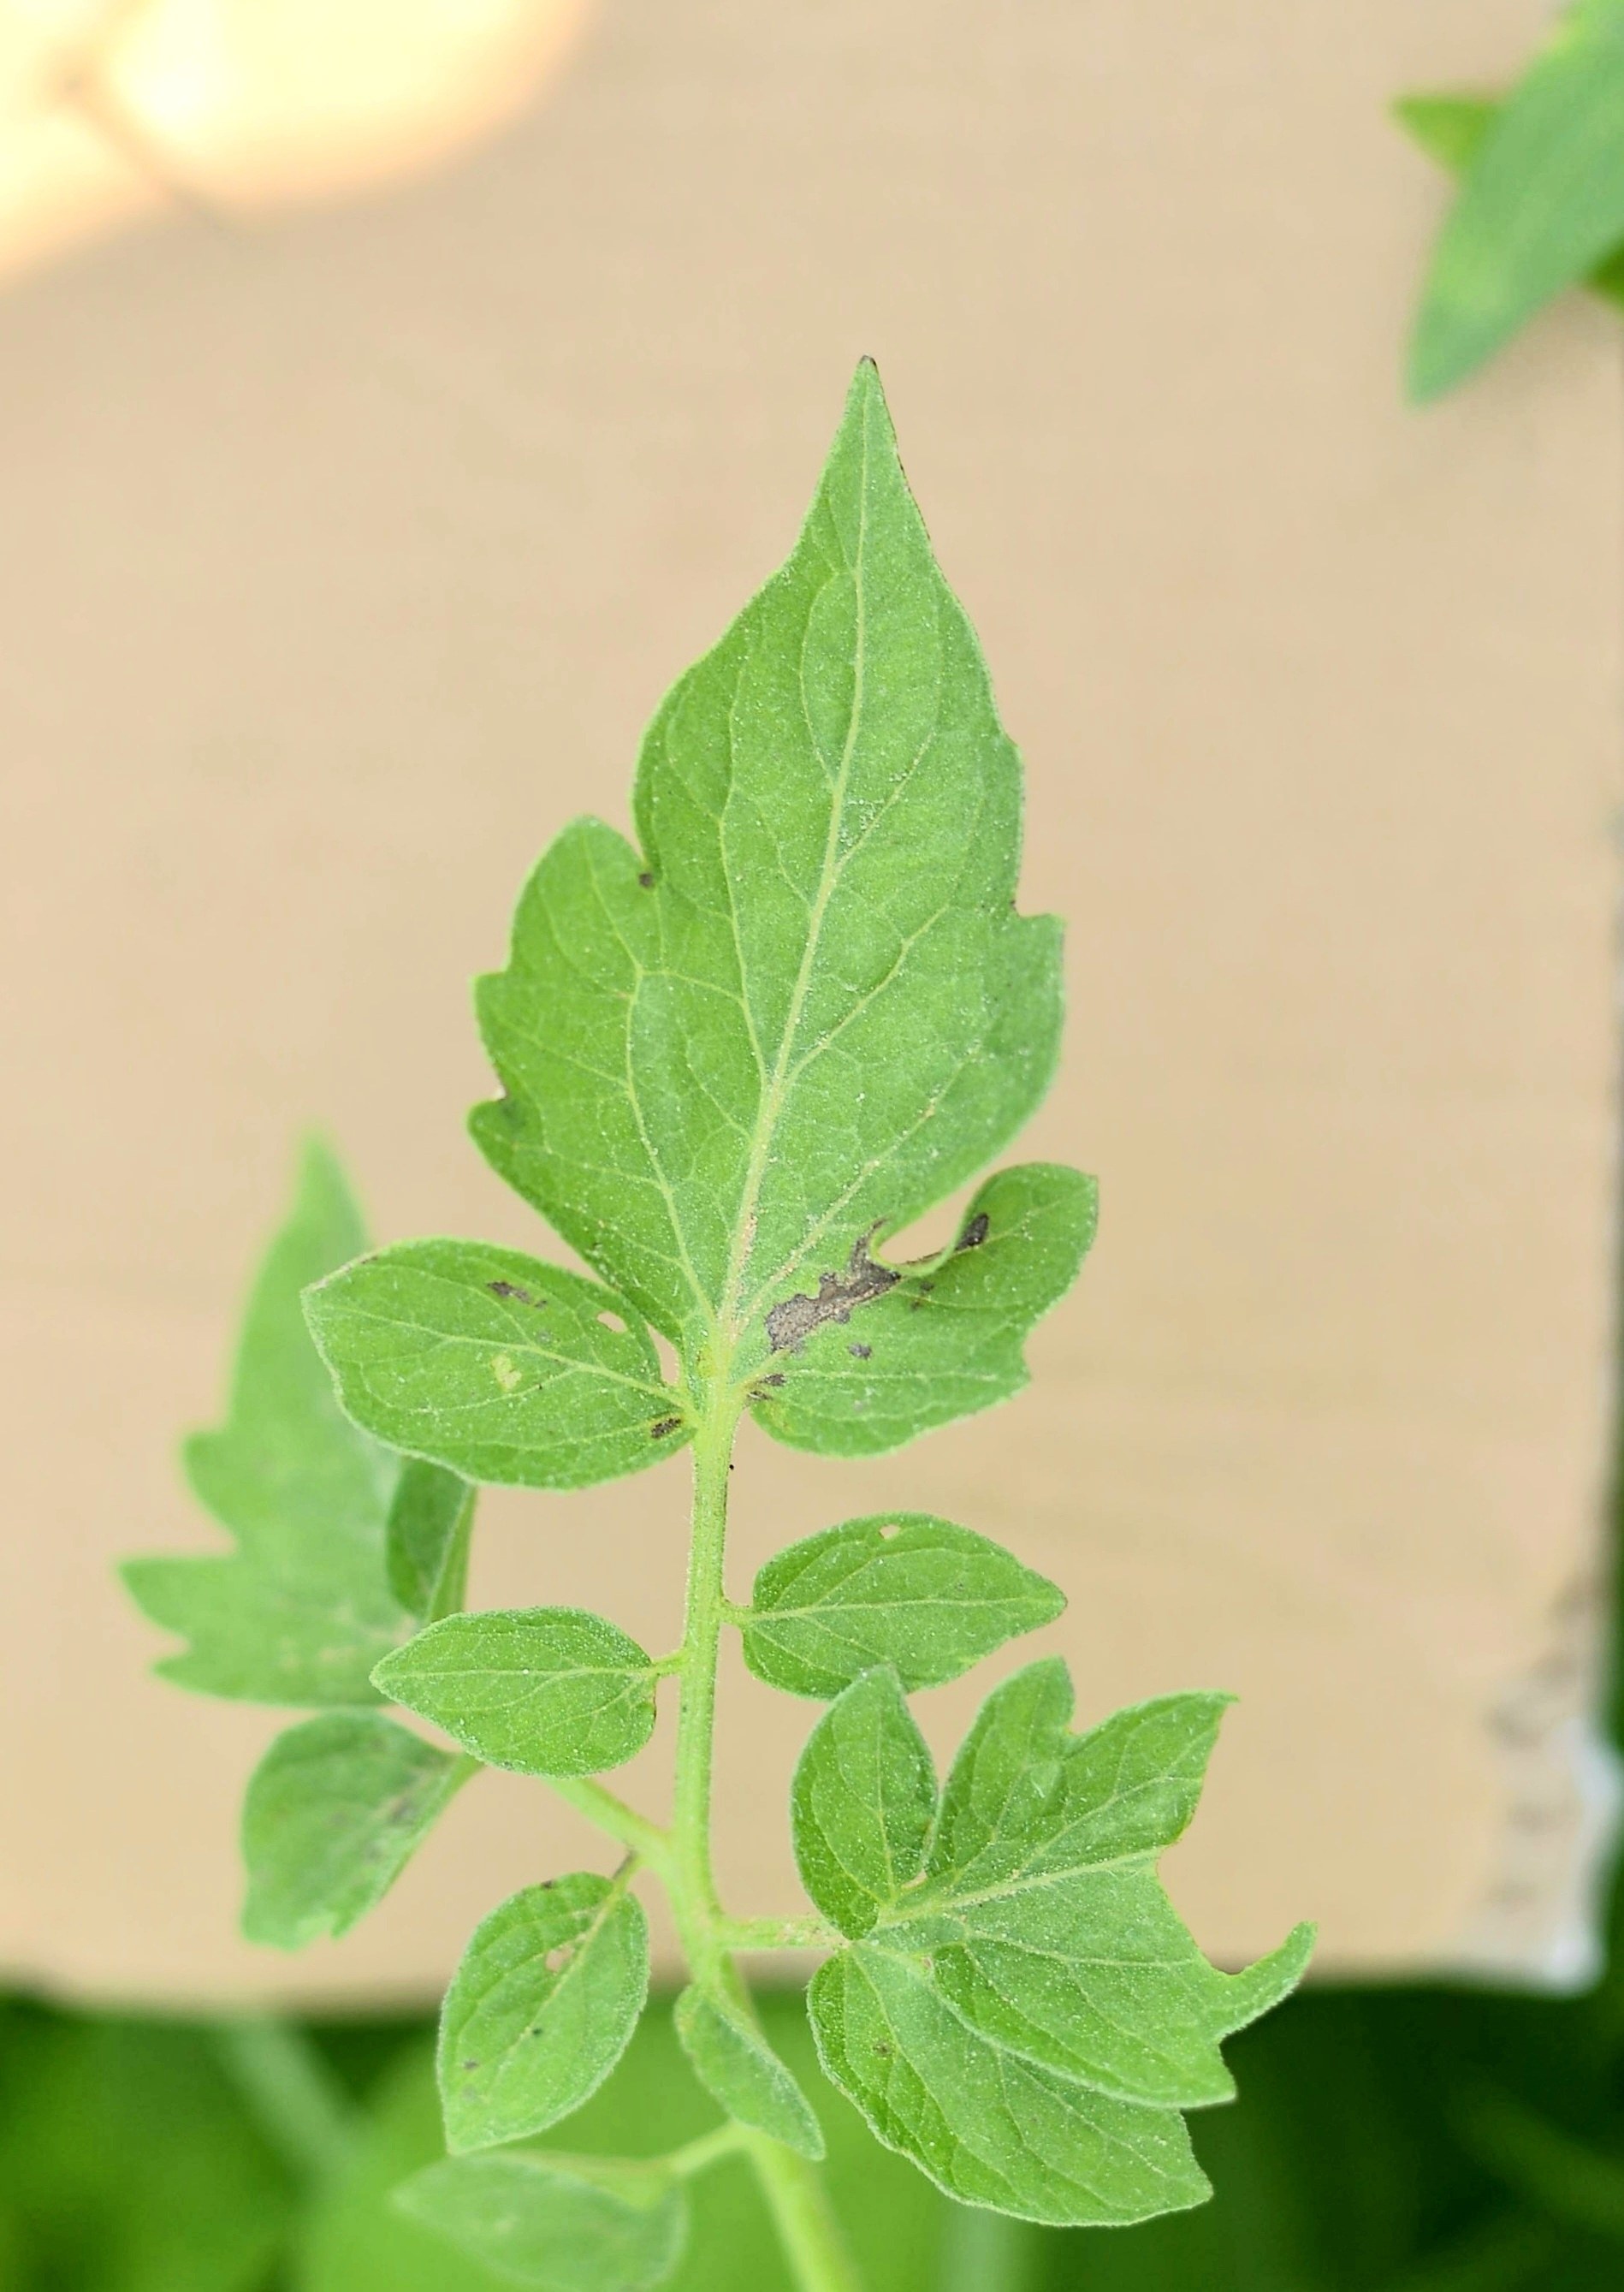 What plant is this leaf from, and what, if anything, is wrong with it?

tomato, infected
